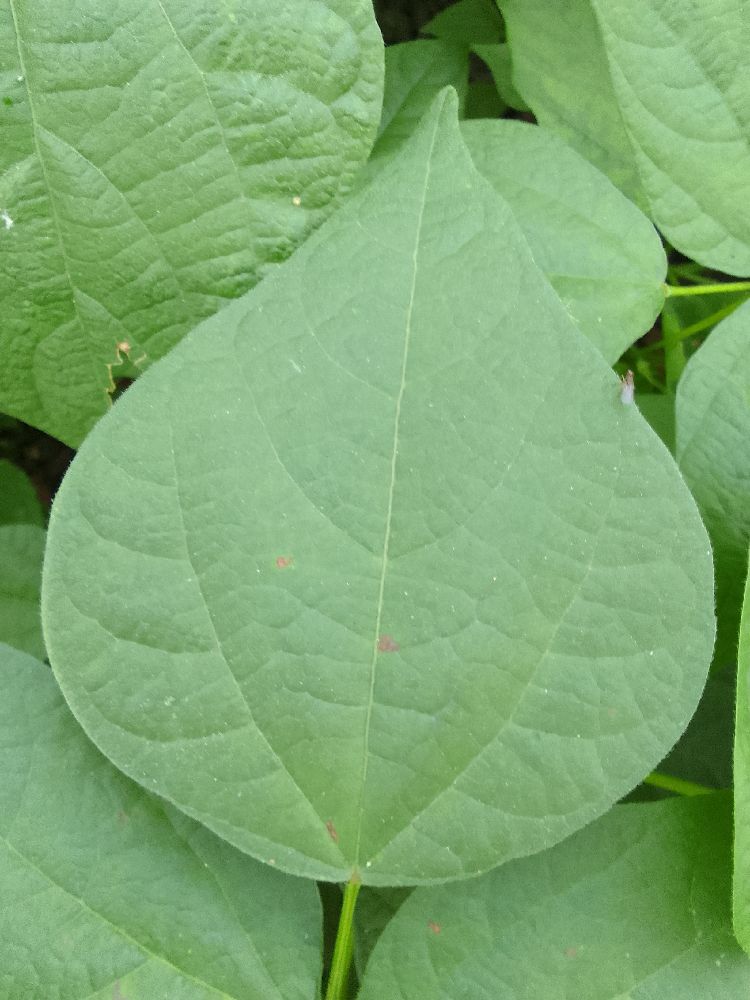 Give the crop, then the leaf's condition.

common bean, healthy
